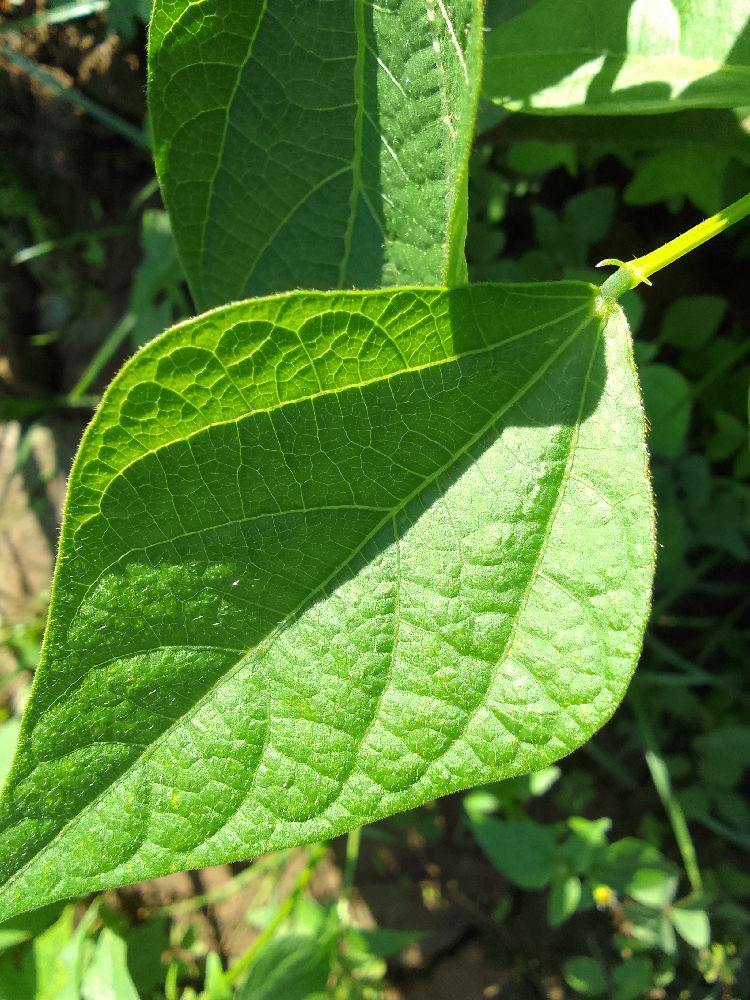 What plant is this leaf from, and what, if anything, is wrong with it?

common bean, healthy
